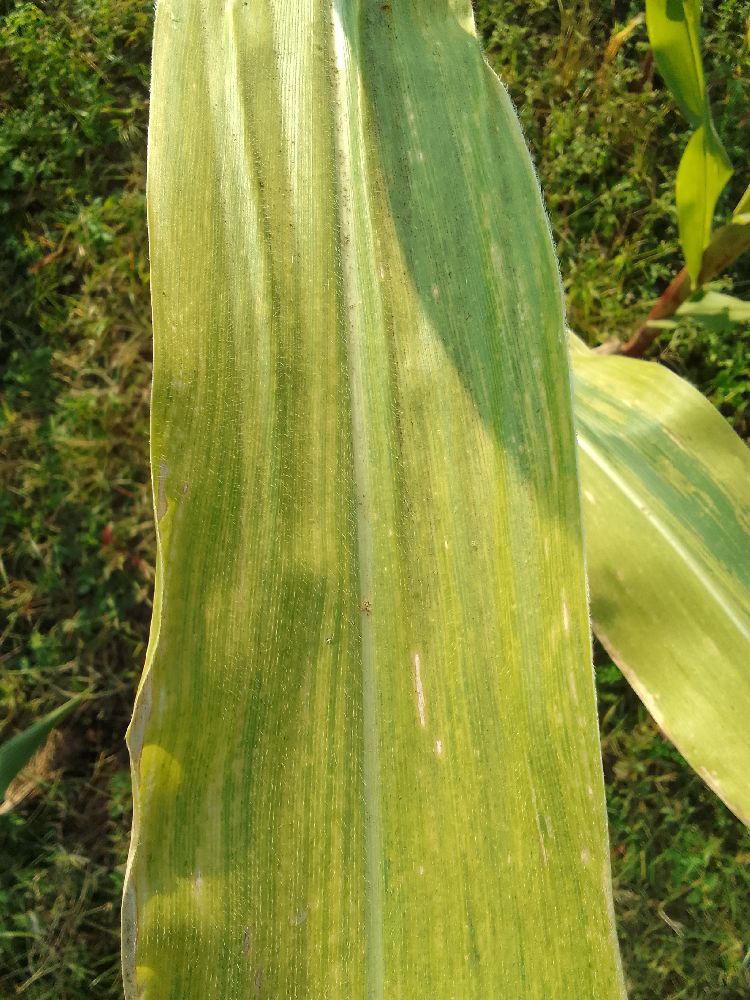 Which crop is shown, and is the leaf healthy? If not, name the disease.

maize, maize lethal necrosis
